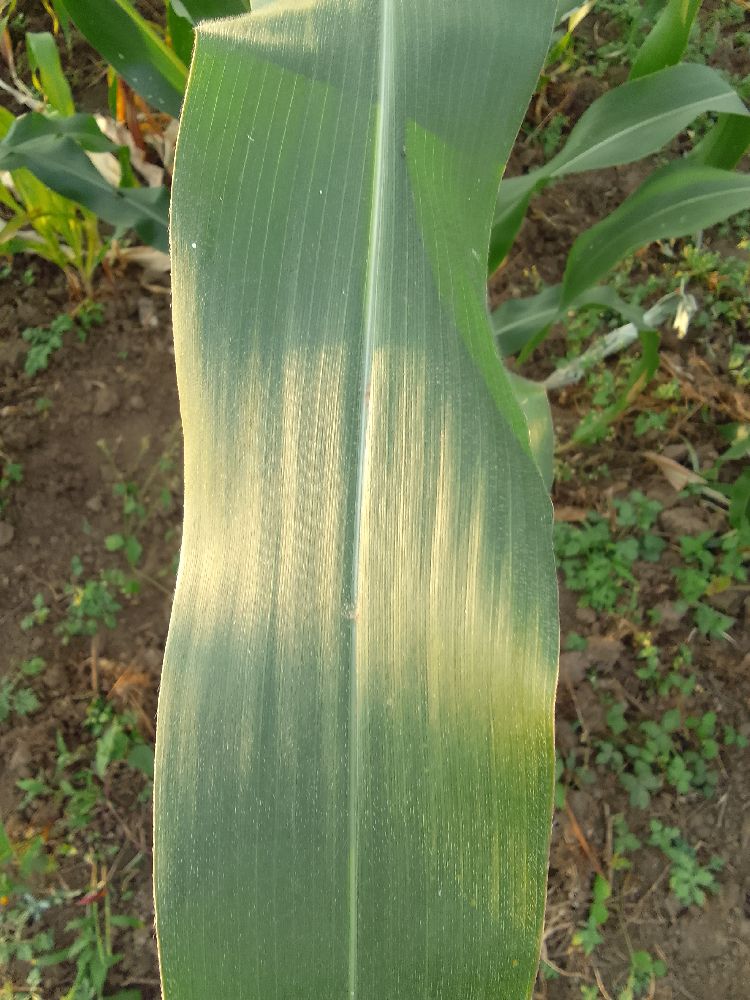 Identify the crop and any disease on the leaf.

maize, healthy
